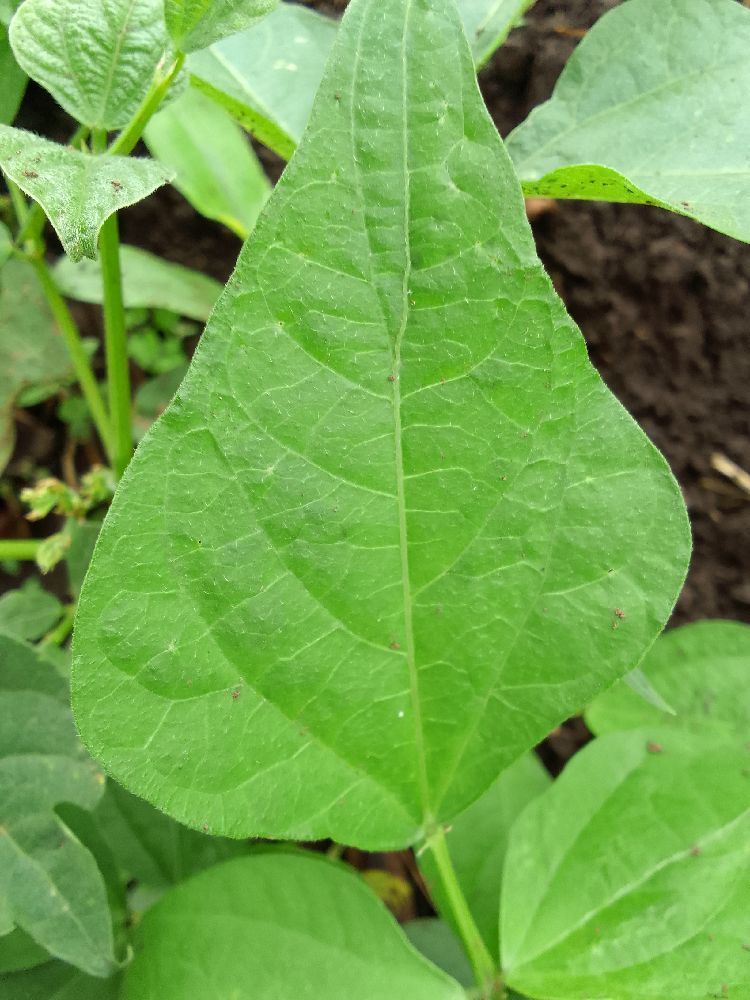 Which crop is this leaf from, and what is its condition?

common bean, healthy
